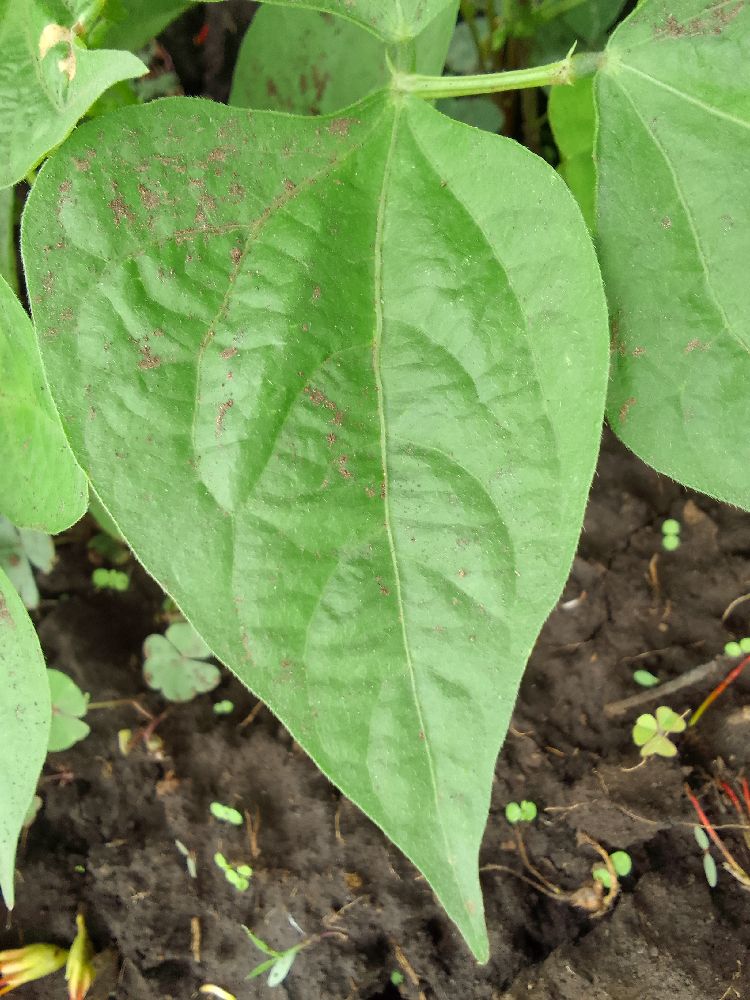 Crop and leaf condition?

common bean, healthy
